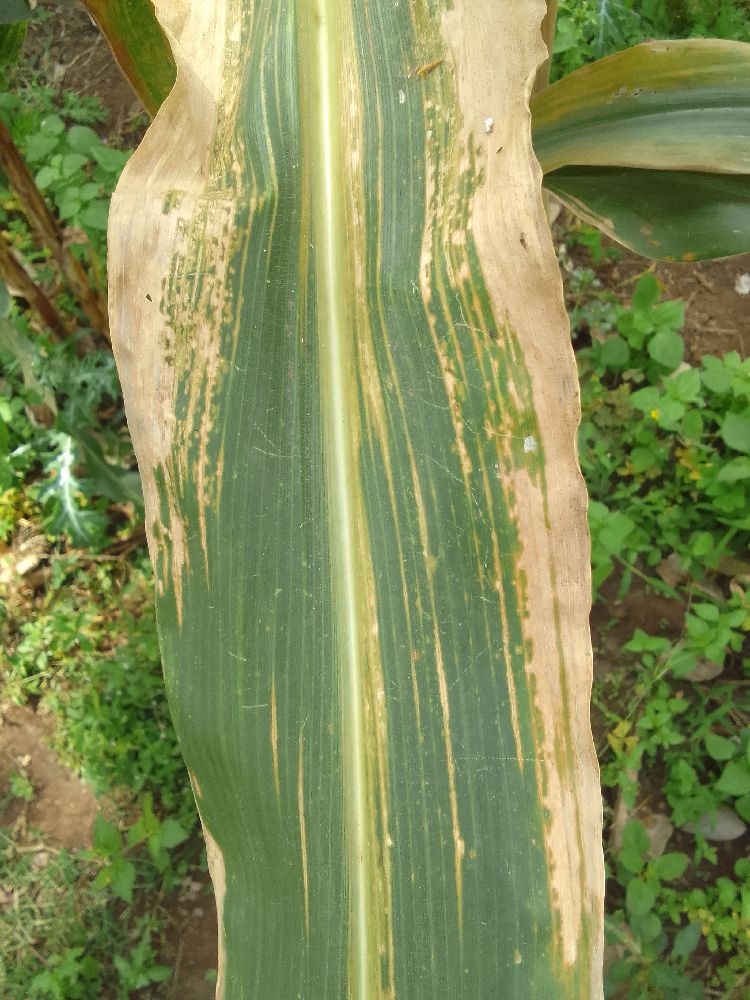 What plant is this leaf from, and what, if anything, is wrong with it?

maize, maize lethal necrosis
